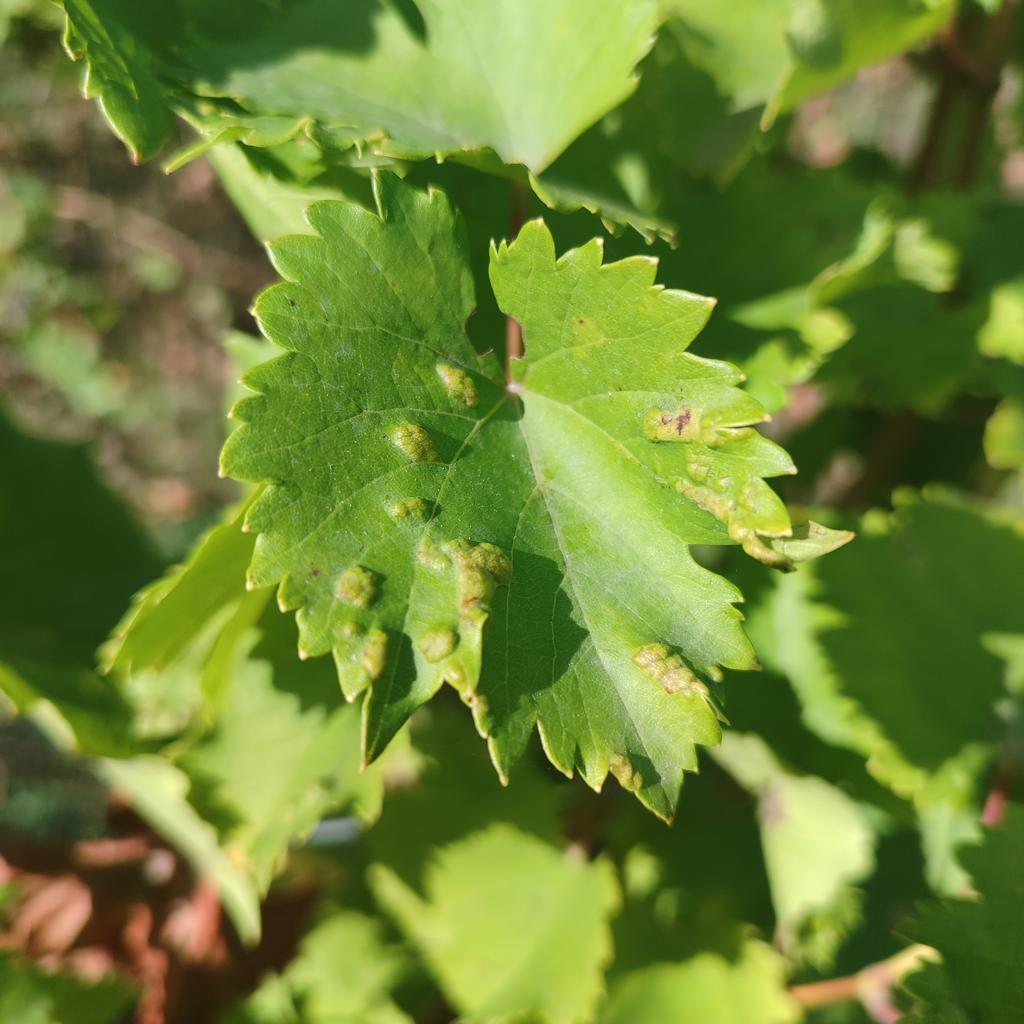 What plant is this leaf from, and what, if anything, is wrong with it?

grapevine, erineum mite
